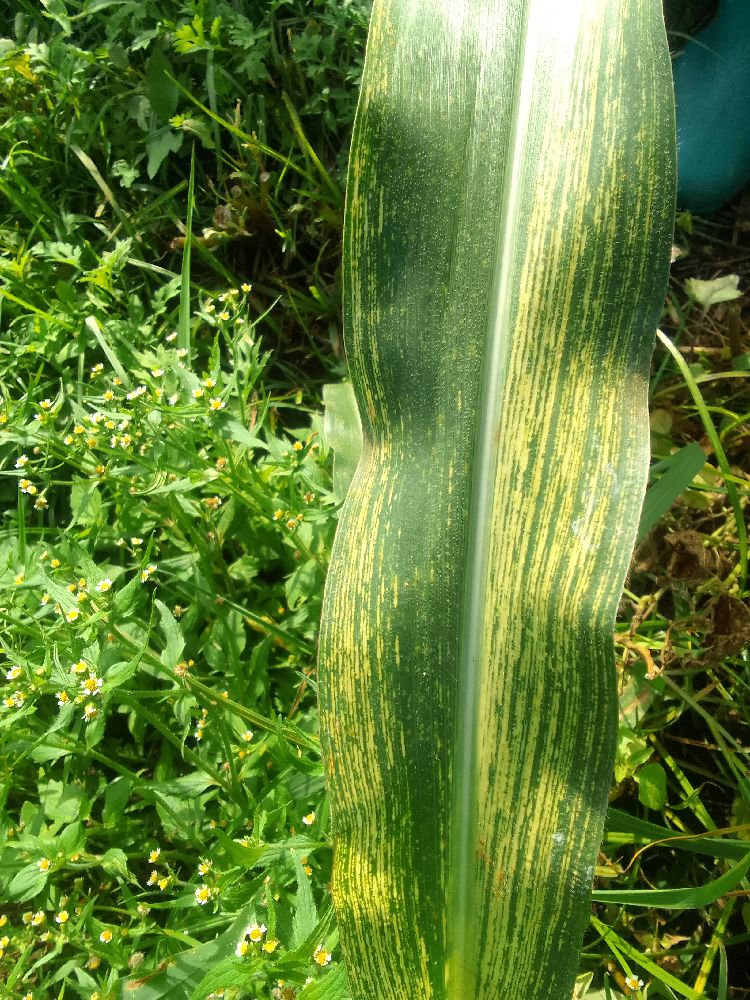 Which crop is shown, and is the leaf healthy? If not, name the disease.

maize, maize streak virus
